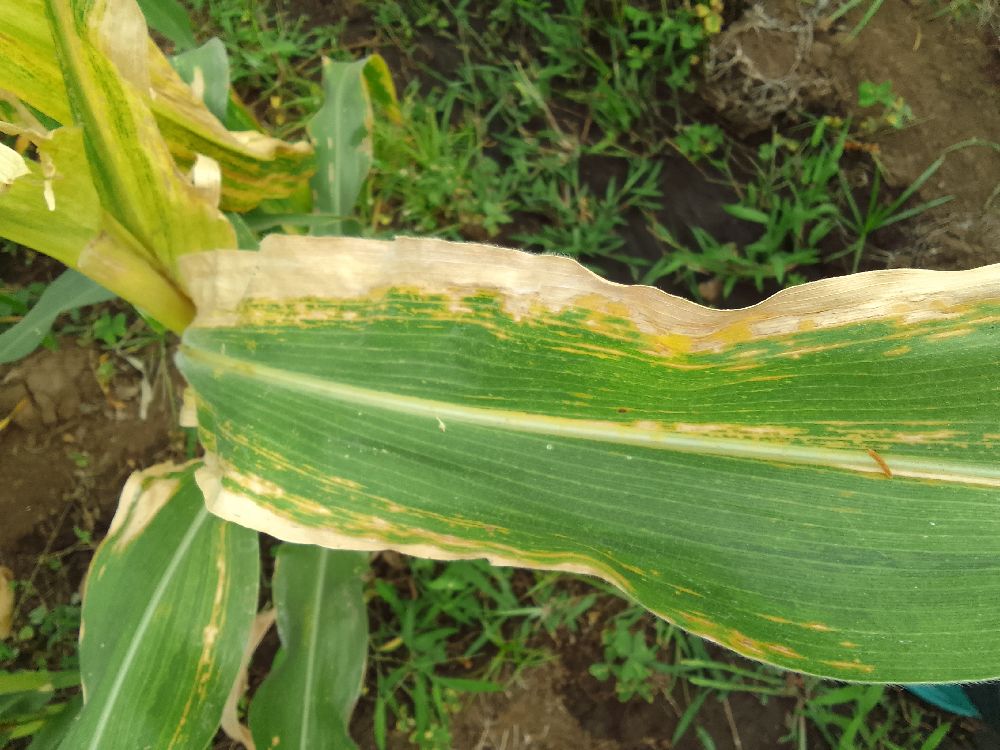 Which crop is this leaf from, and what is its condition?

maize, maize lethal necrosis
